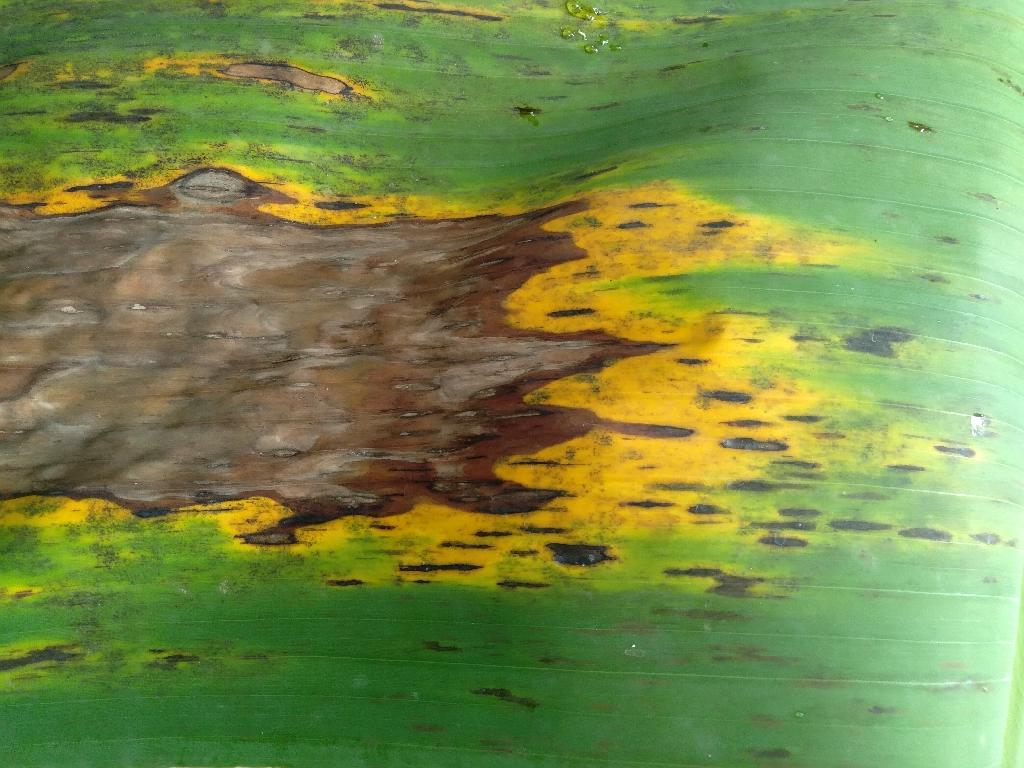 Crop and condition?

banana, black sigatoka
